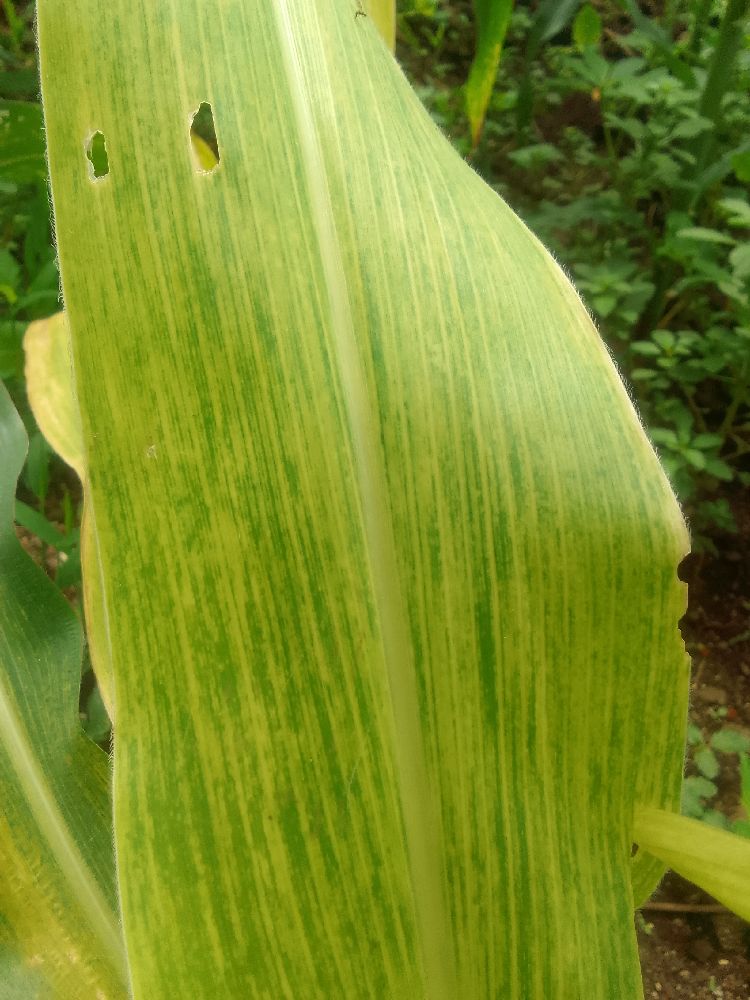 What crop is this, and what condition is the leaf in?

maize, maize lethal necrosis
